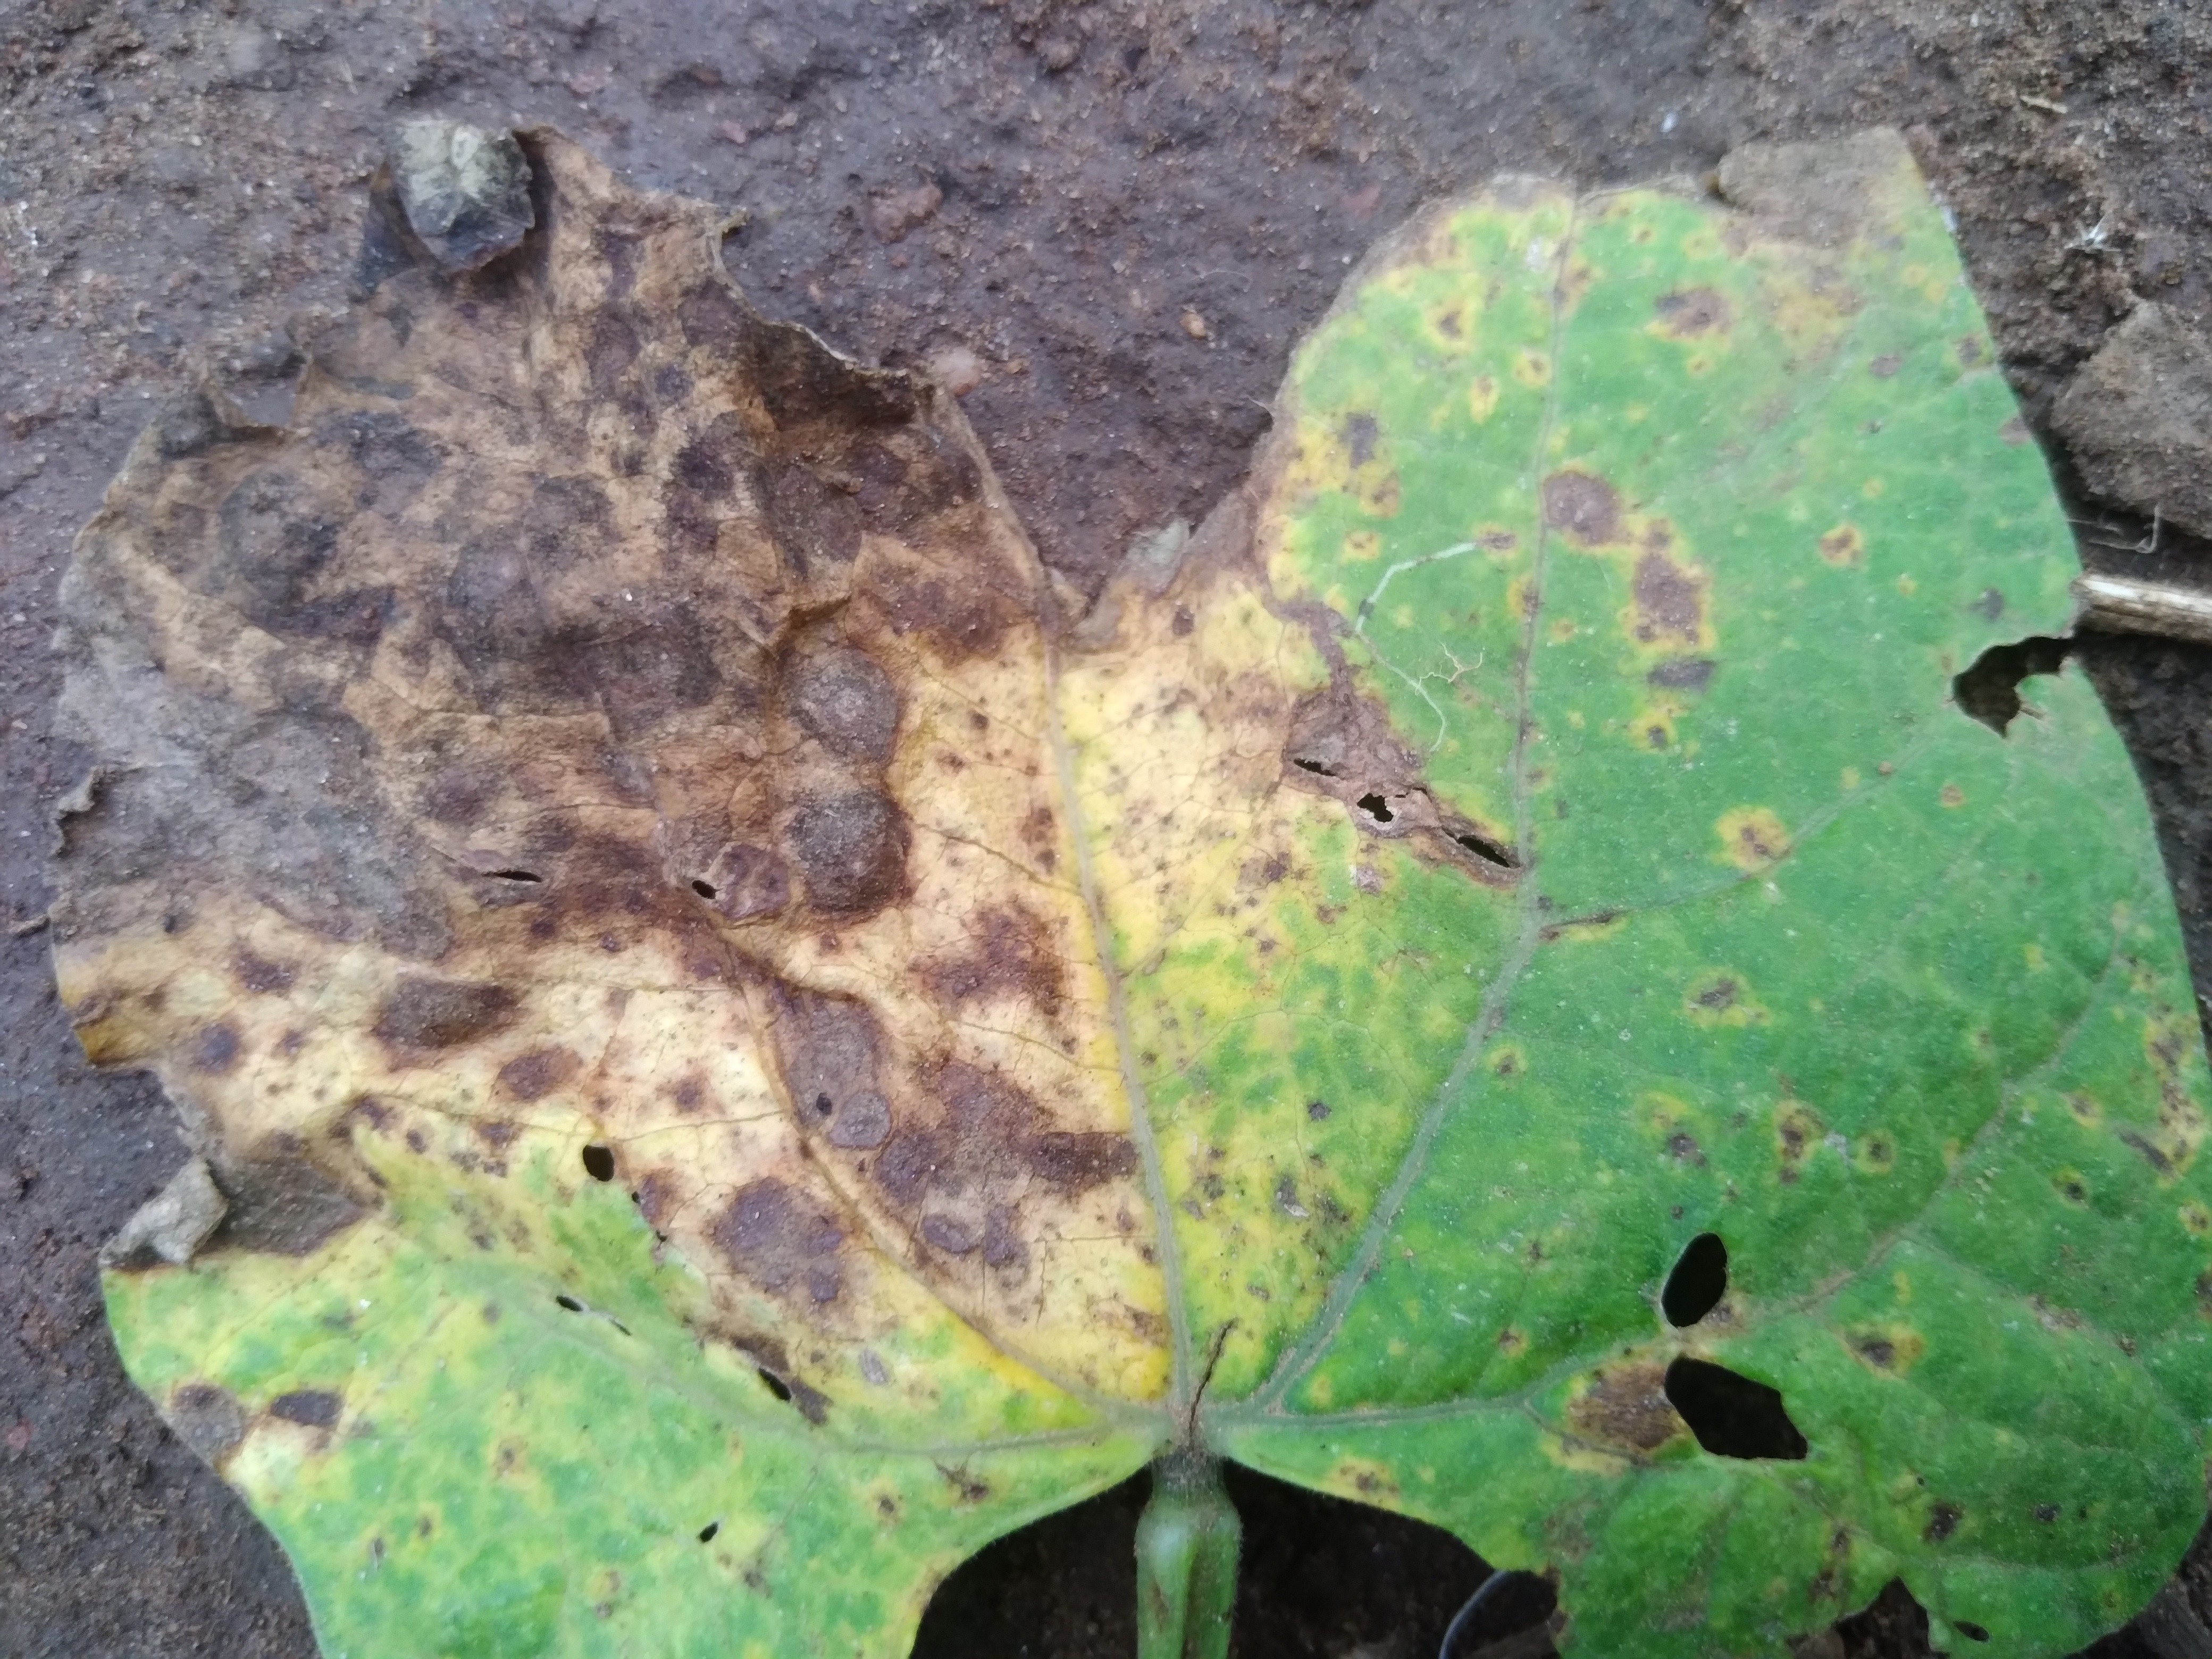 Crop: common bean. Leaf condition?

rust
